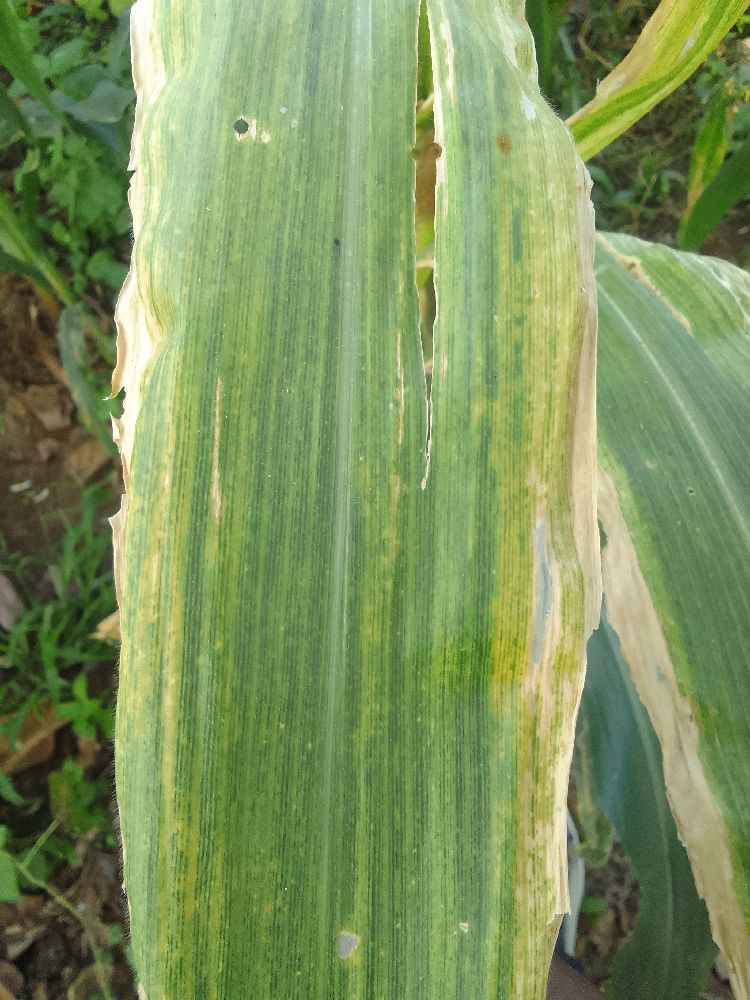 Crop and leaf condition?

maize, maize lethal necrosis
